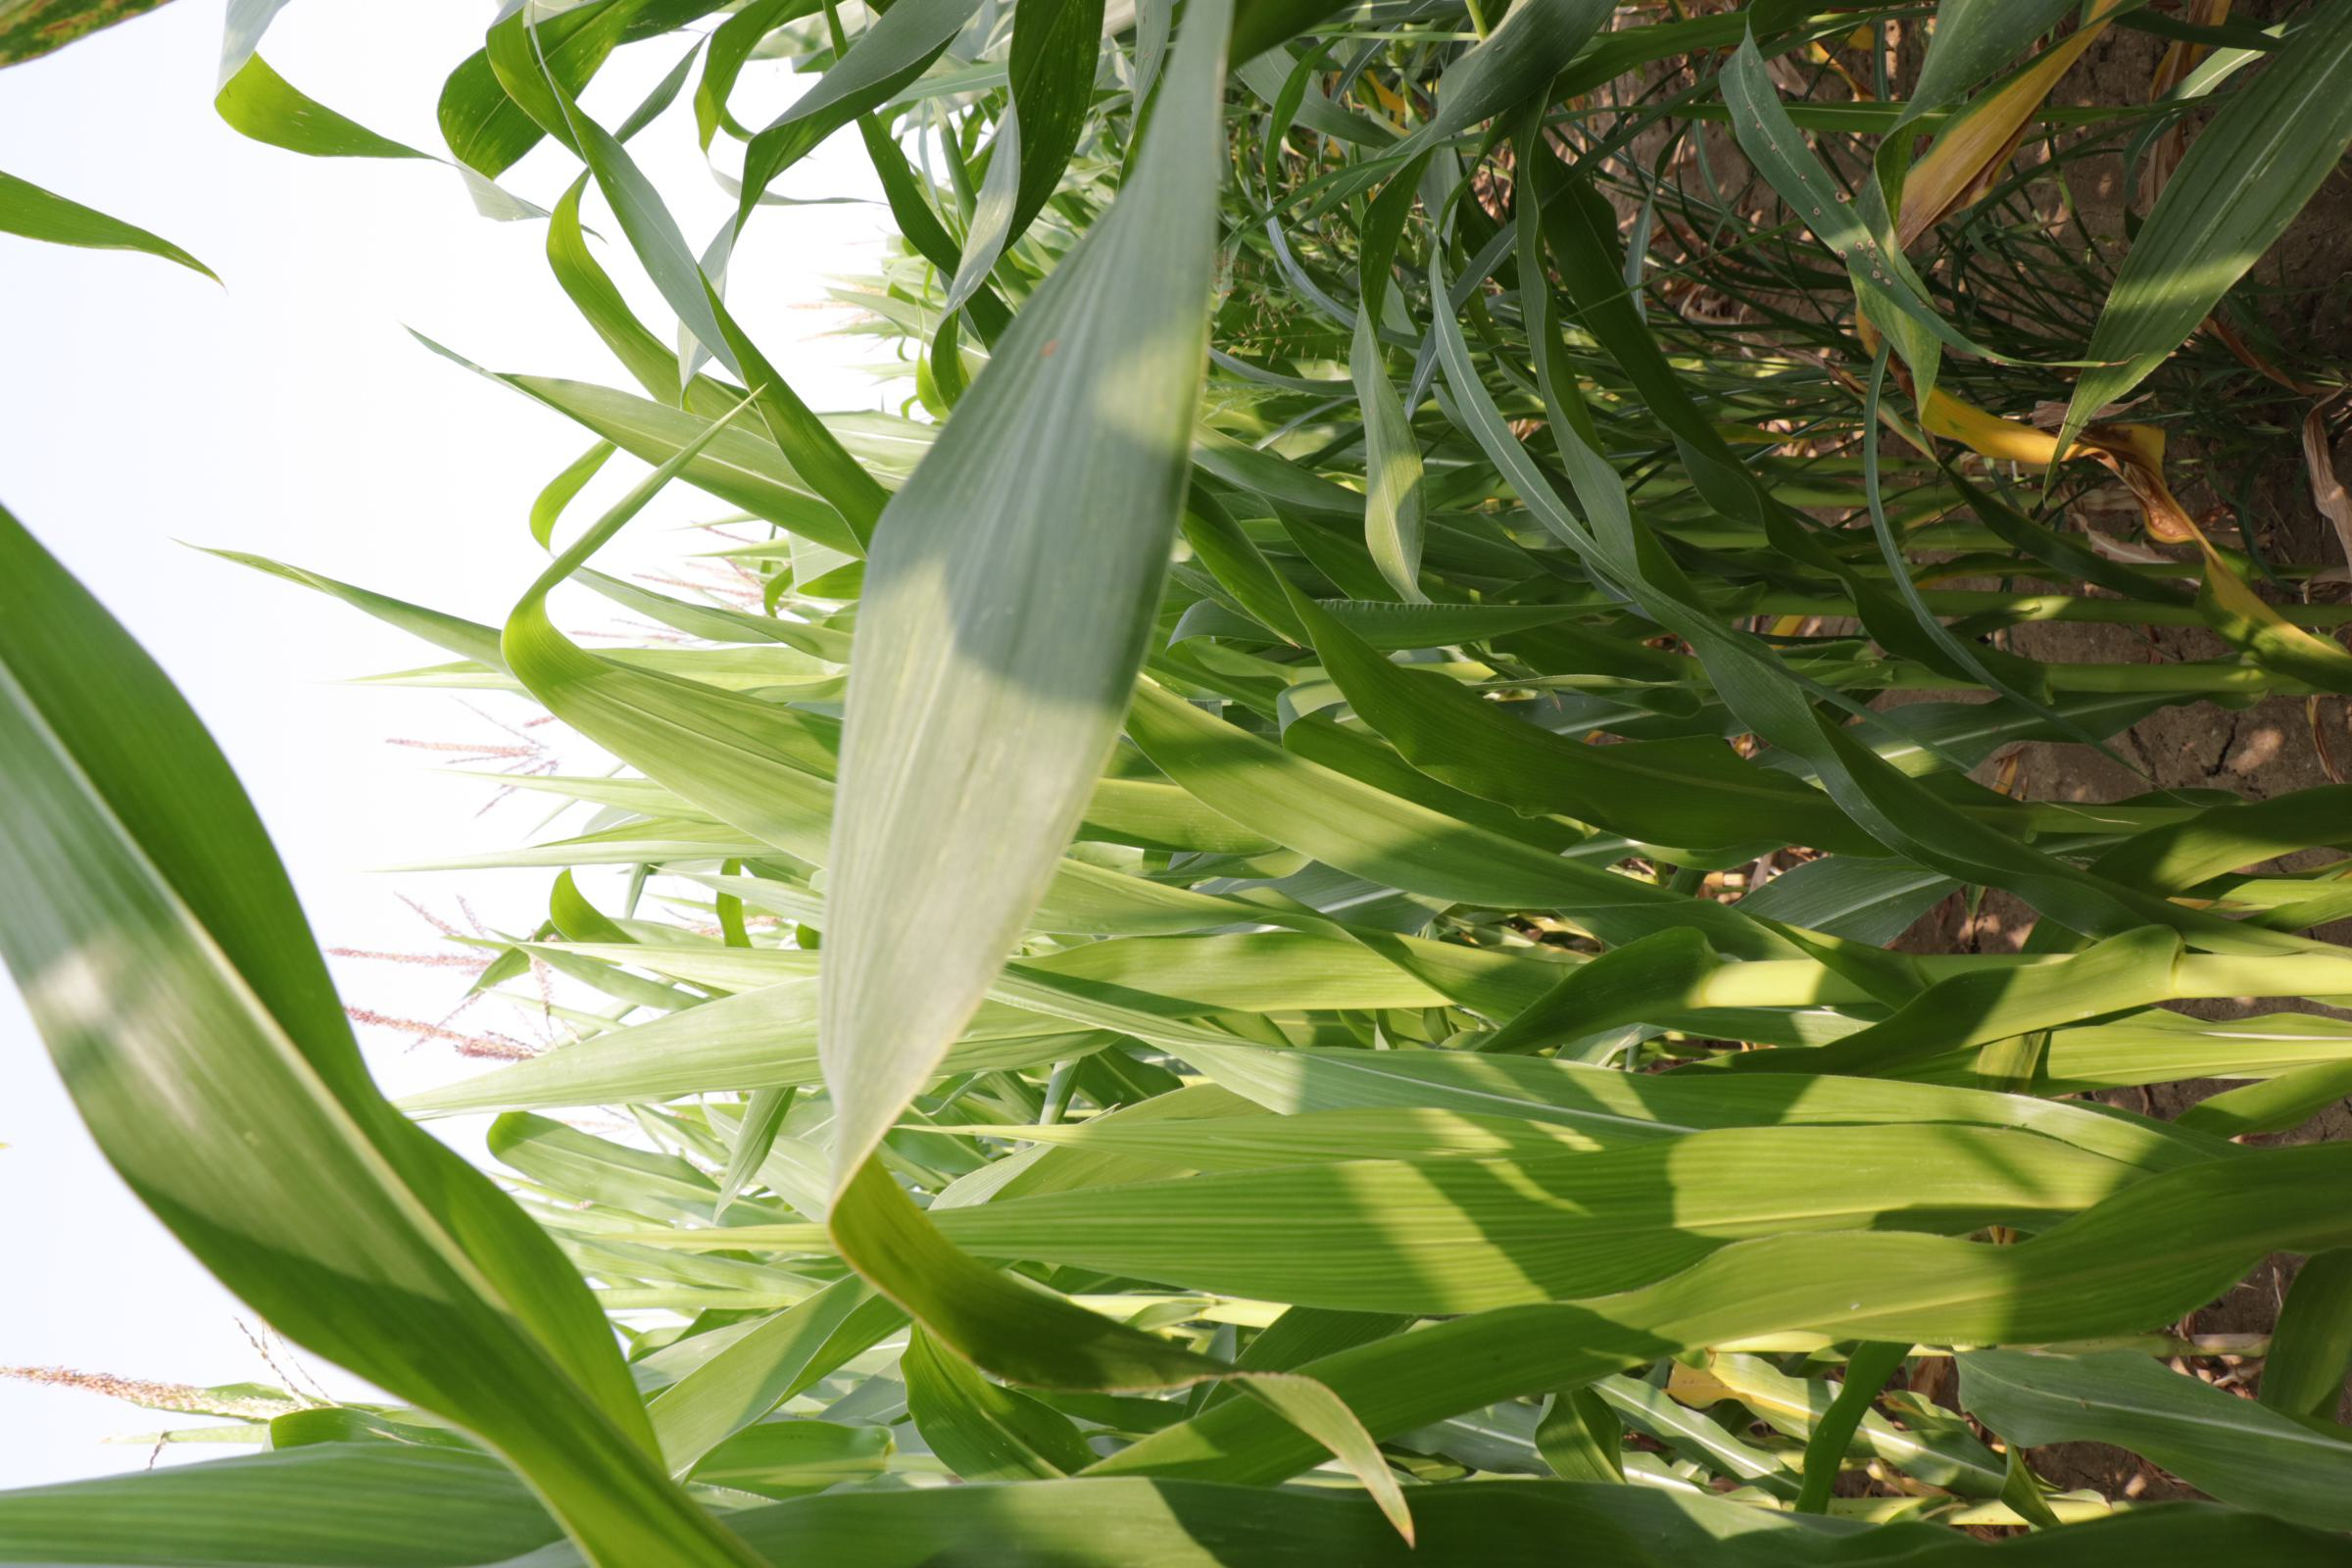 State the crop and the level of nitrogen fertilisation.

maize, reduced nitrogen fertilisation
